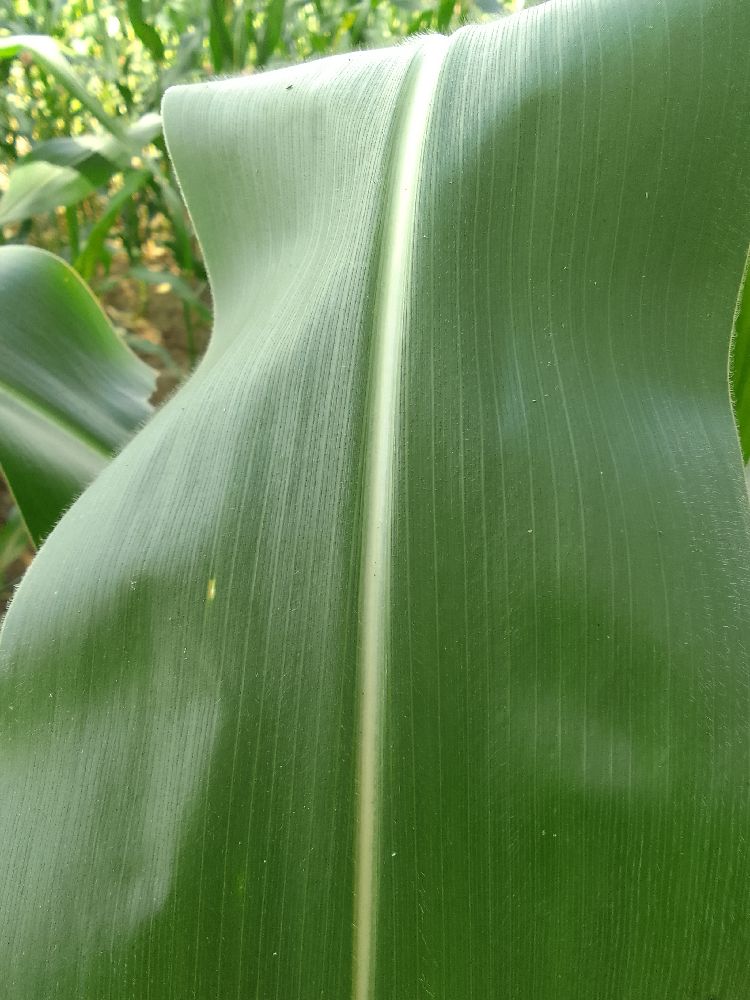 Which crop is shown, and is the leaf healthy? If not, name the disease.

maize, healthy
